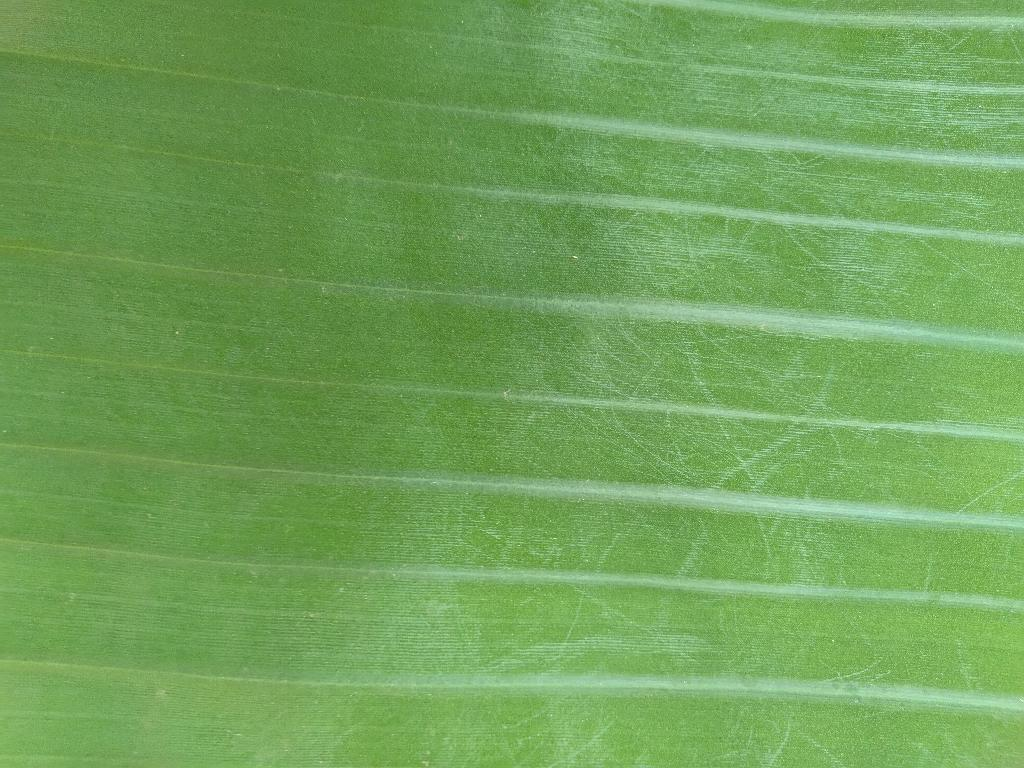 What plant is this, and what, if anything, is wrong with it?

banana, healthy
